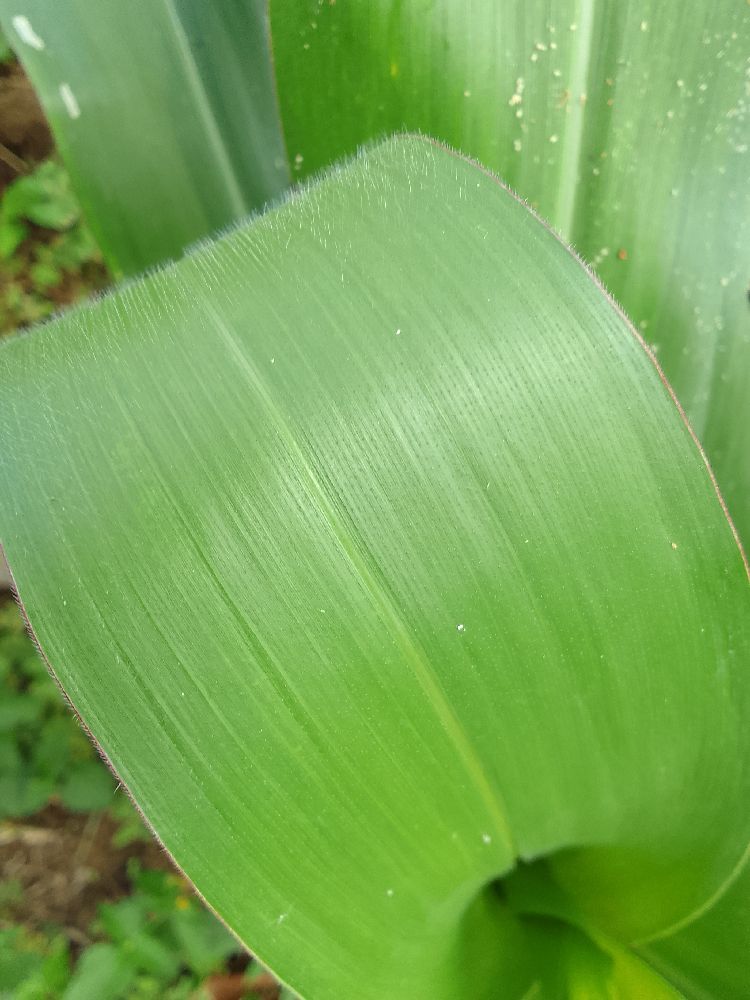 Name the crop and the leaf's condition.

maize, healthy
